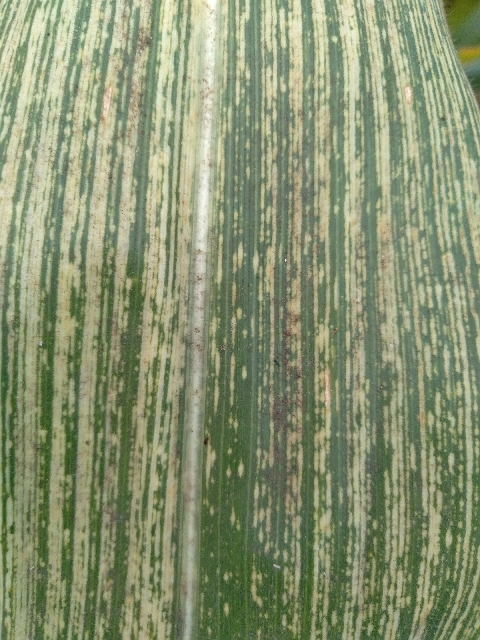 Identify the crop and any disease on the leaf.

maize, maize streak virus
